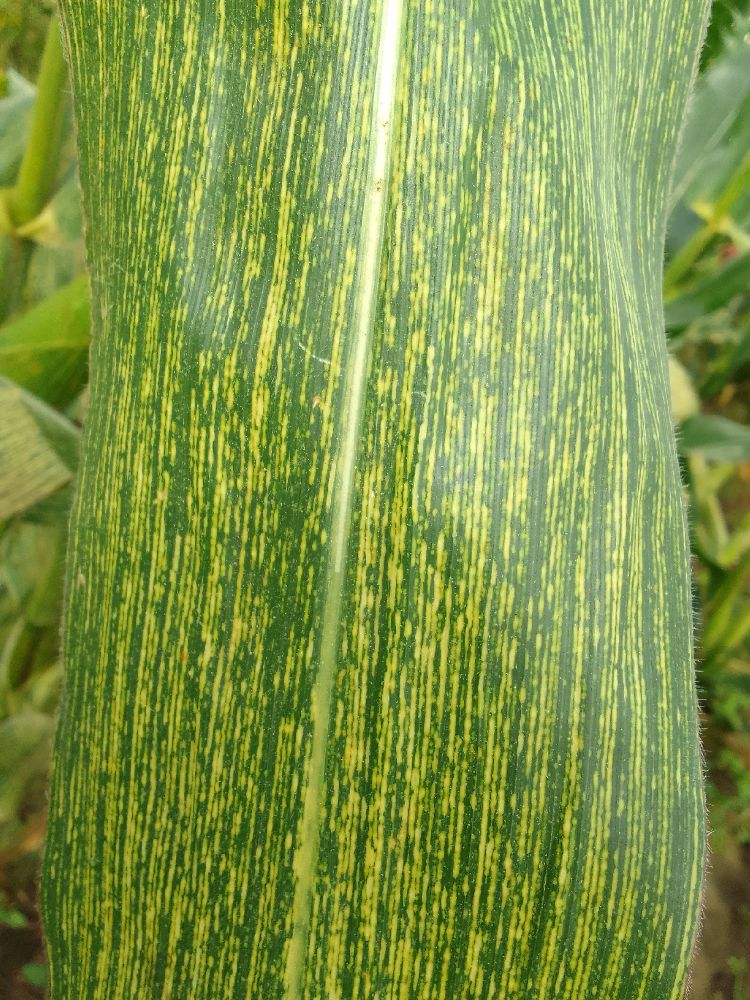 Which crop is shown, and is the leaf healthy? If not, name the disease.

maize, maize streak virus
